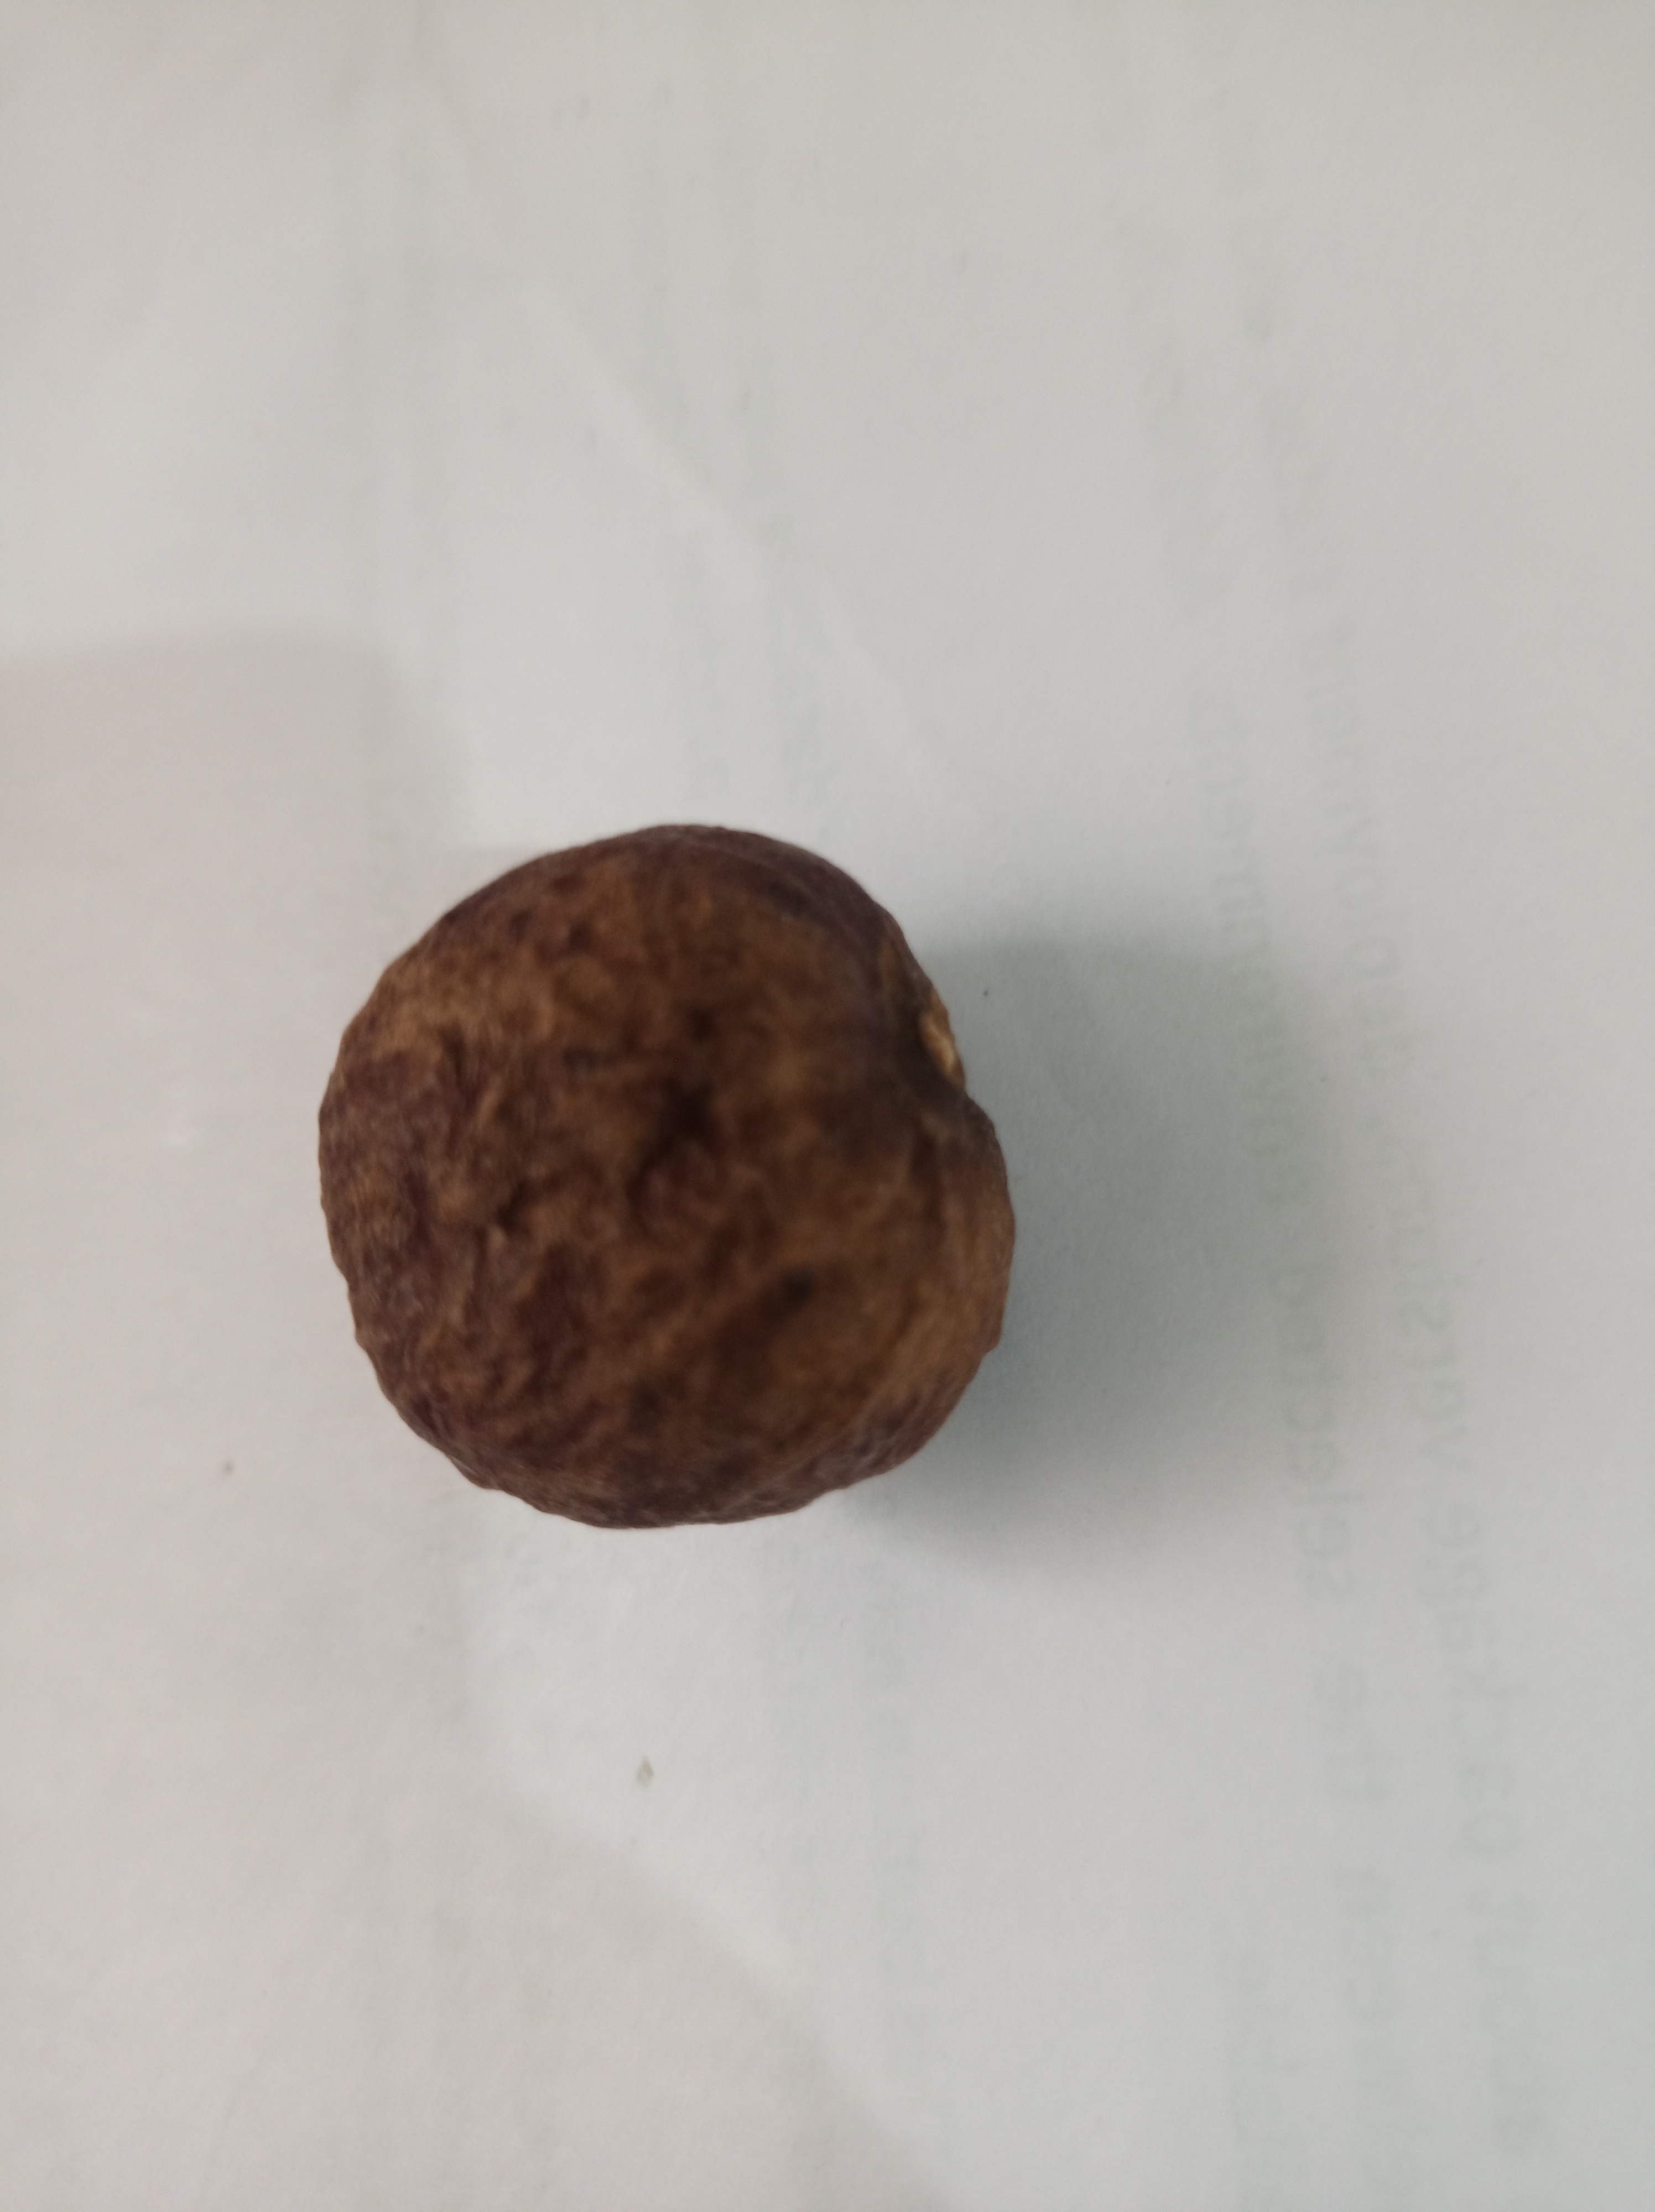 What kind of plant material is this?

madanphal
